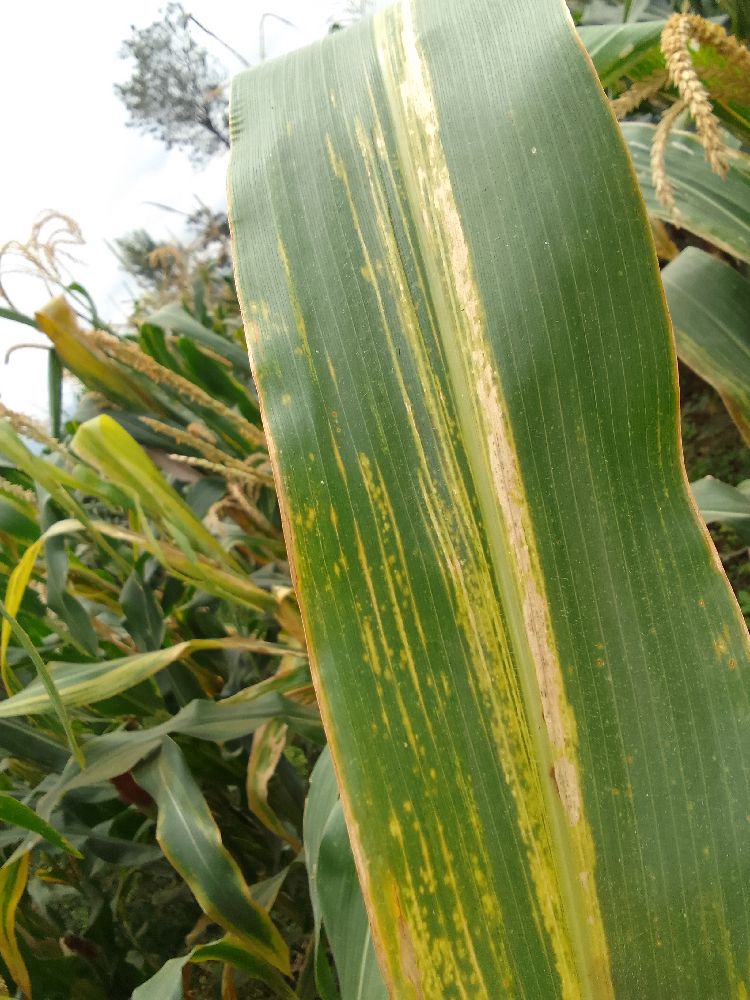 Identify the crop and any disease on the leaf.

maize, maize lethal necrosis
